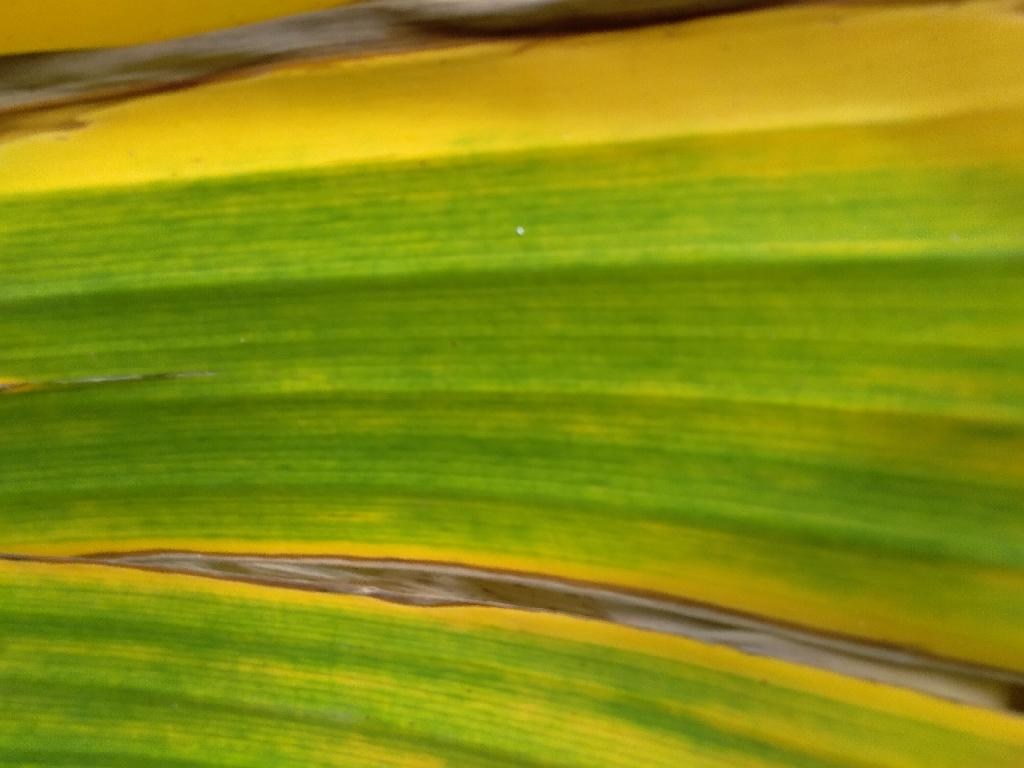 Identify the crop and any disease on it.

banana, fusarium wilt race 1
